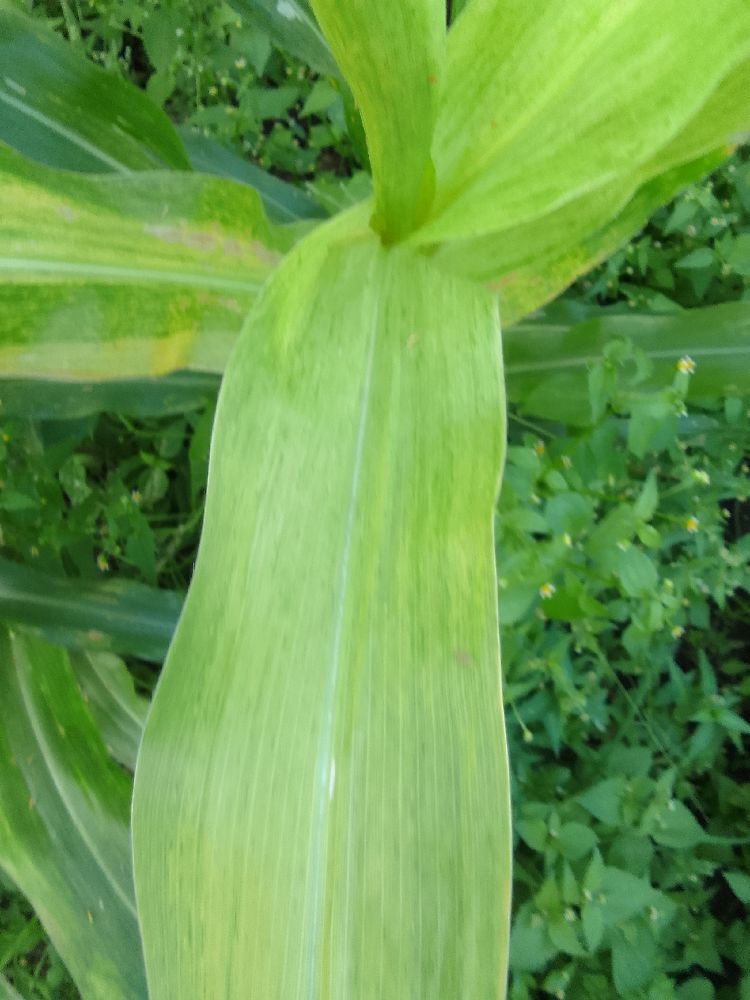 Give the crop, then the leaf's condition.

maize, maize lethal necrosis
